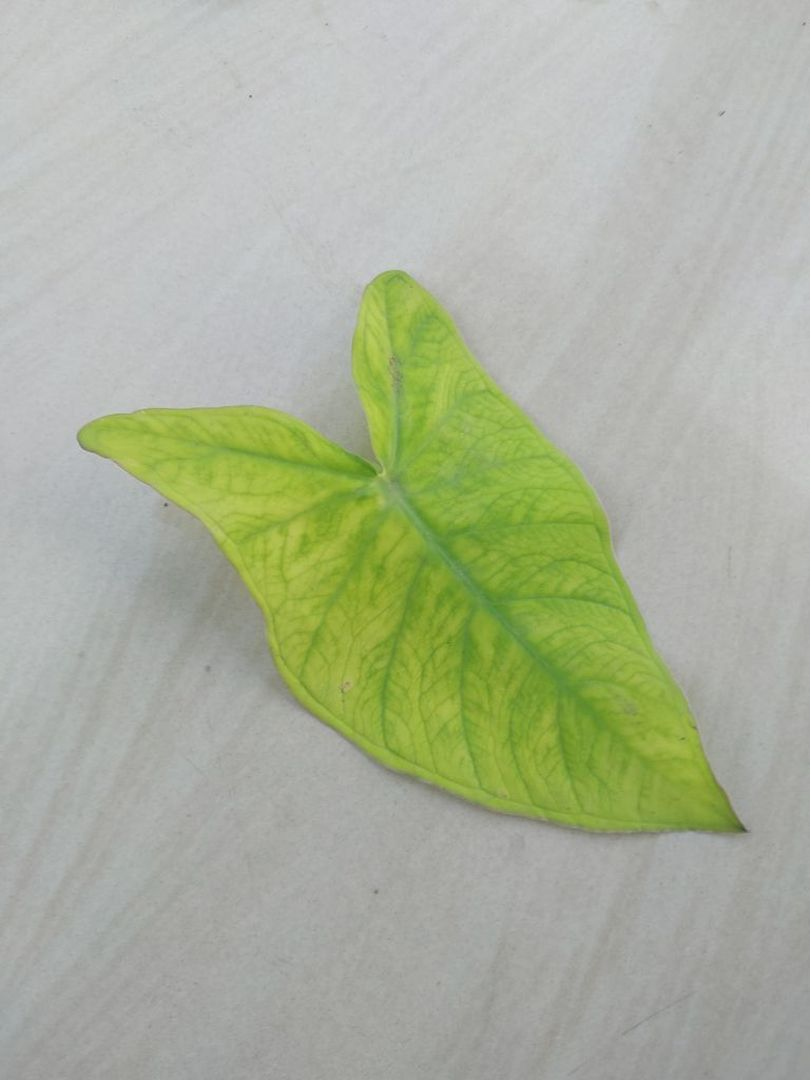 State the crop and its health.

taro, mosaic
